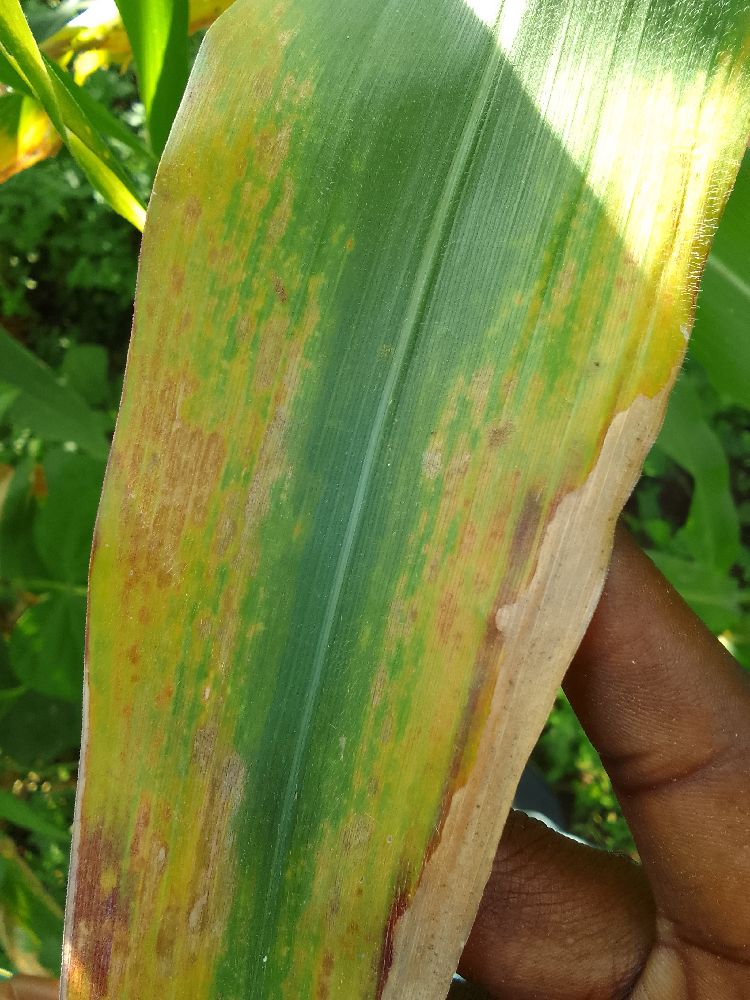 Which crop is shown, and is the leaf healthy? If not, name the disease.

maize, maize lethal necrosis
